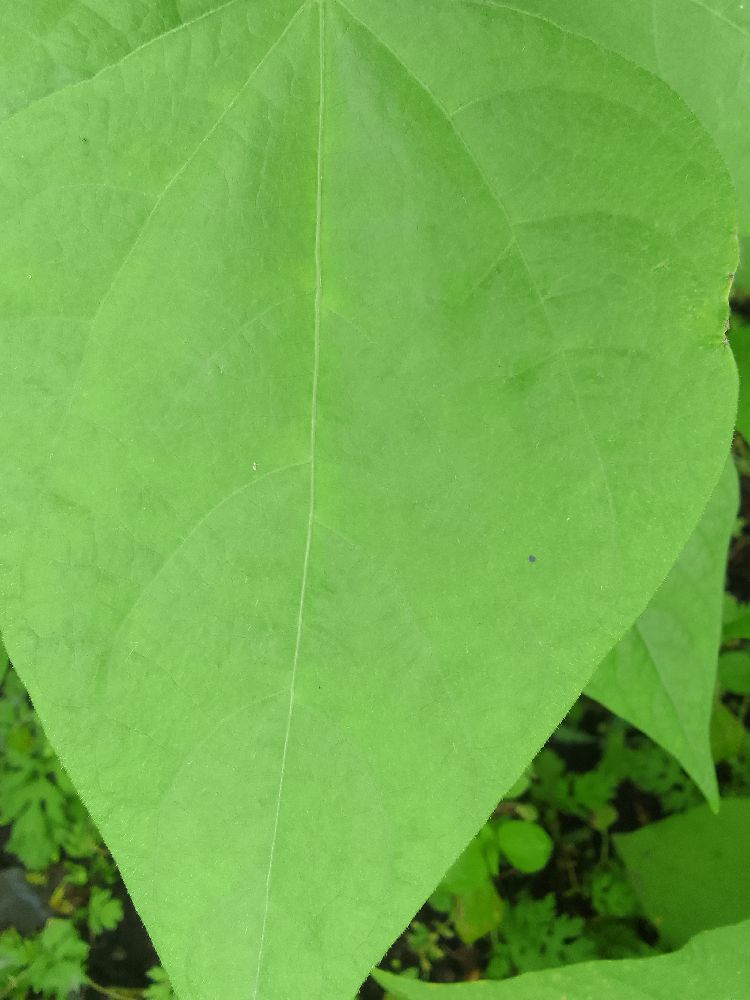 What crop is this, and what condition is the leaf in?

common bean, healthy
